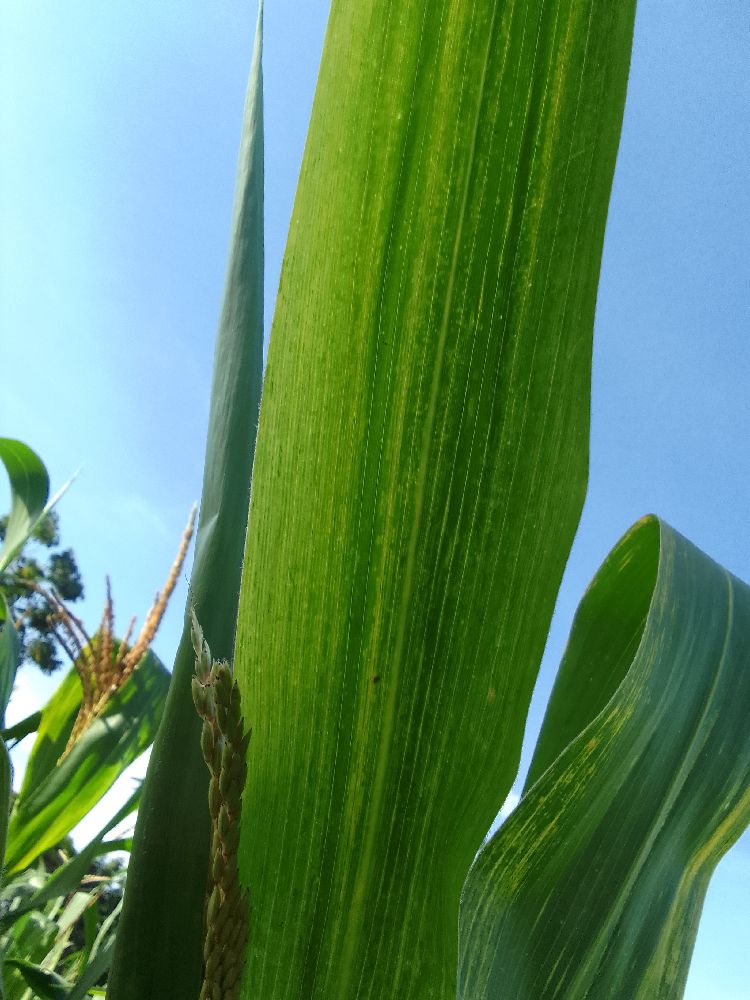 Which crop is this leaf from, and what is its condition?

maize, maize lethal necrosis
